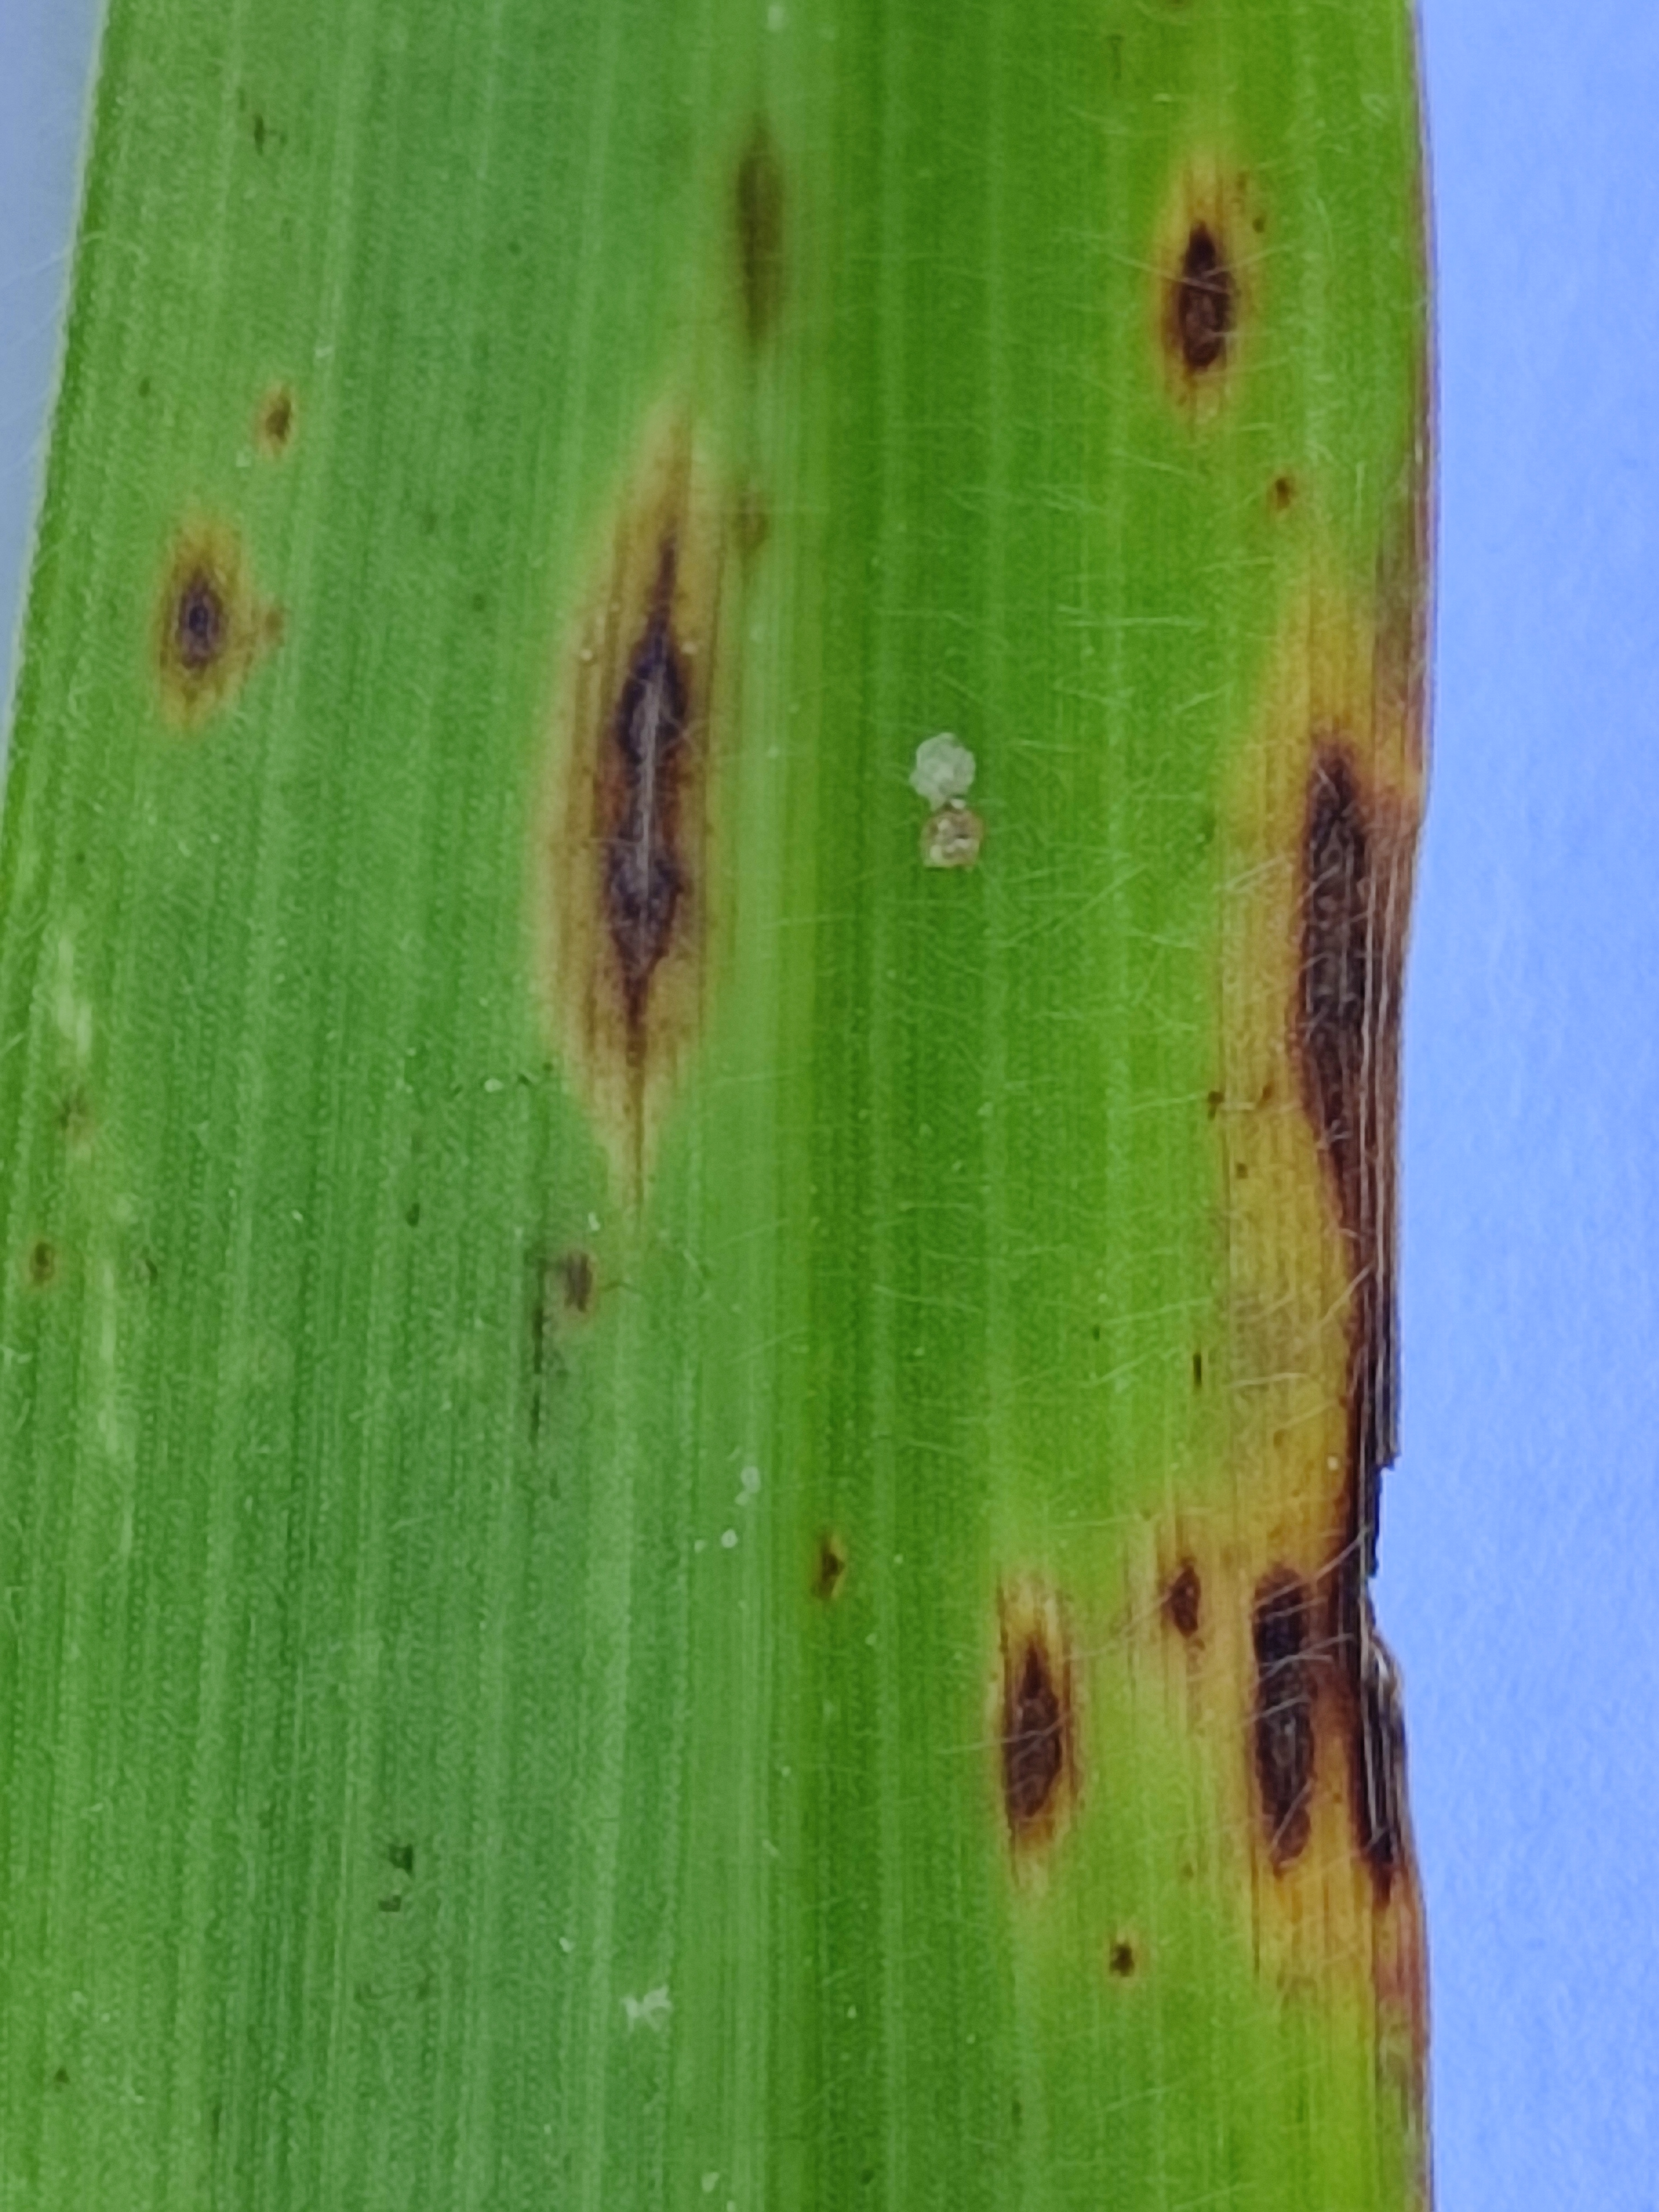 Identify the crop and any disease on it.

pearl millet, pyricularia sp.
